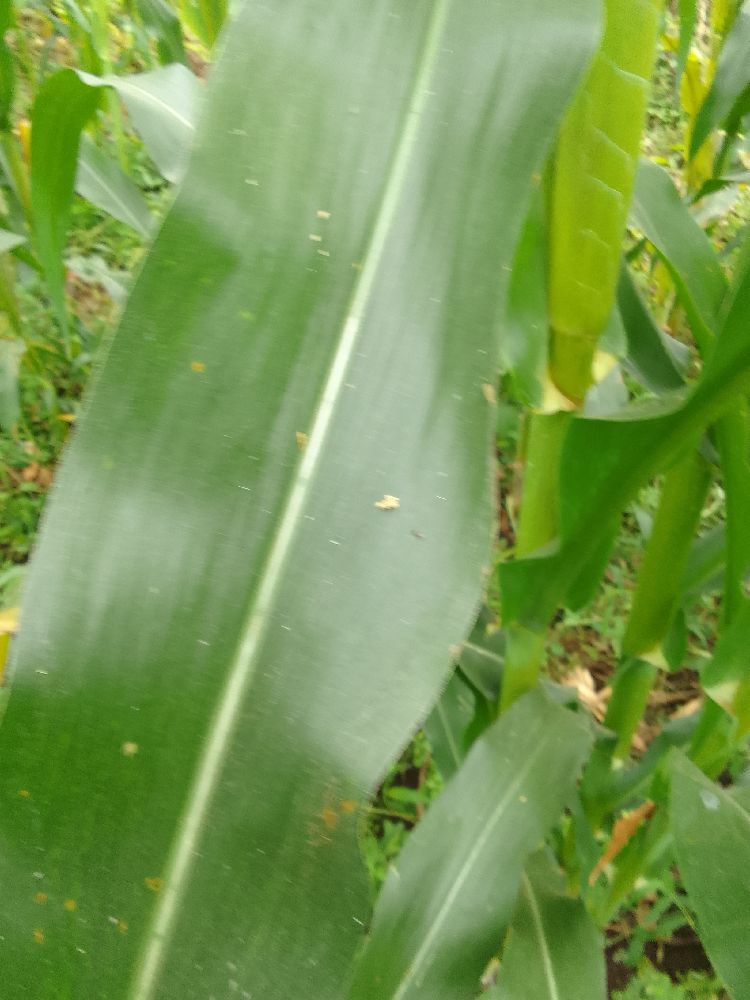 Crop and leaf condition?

maize, healthy
